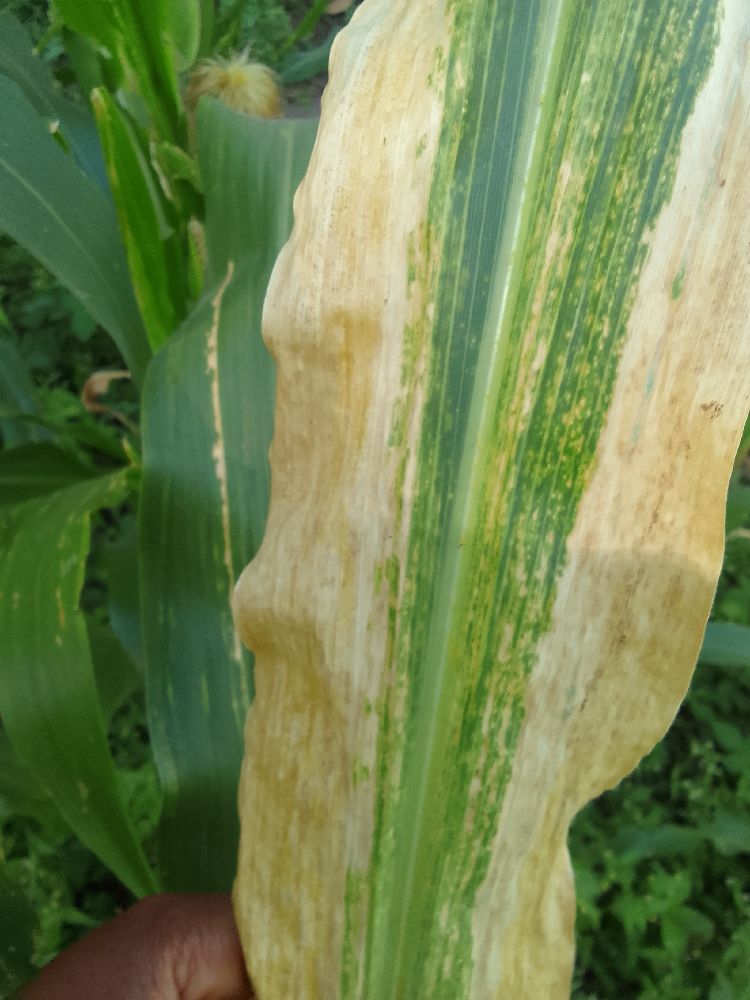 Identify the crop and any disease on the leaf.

maize, maize lethal necrosis
